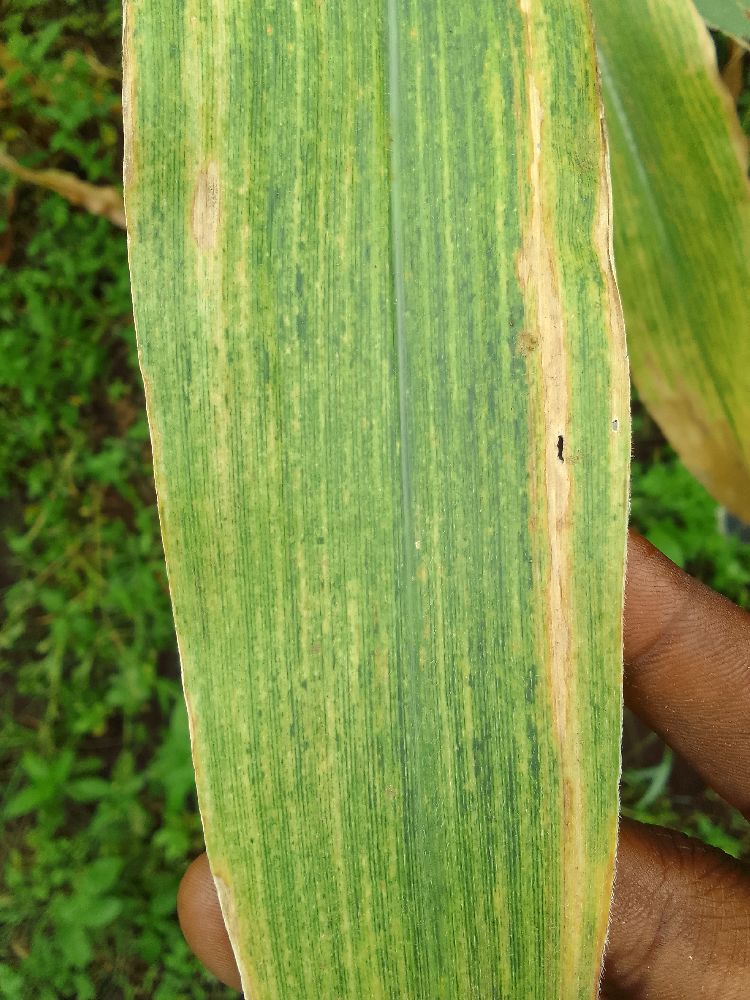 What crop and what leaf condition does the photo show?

maize, maize lethal necrosis
